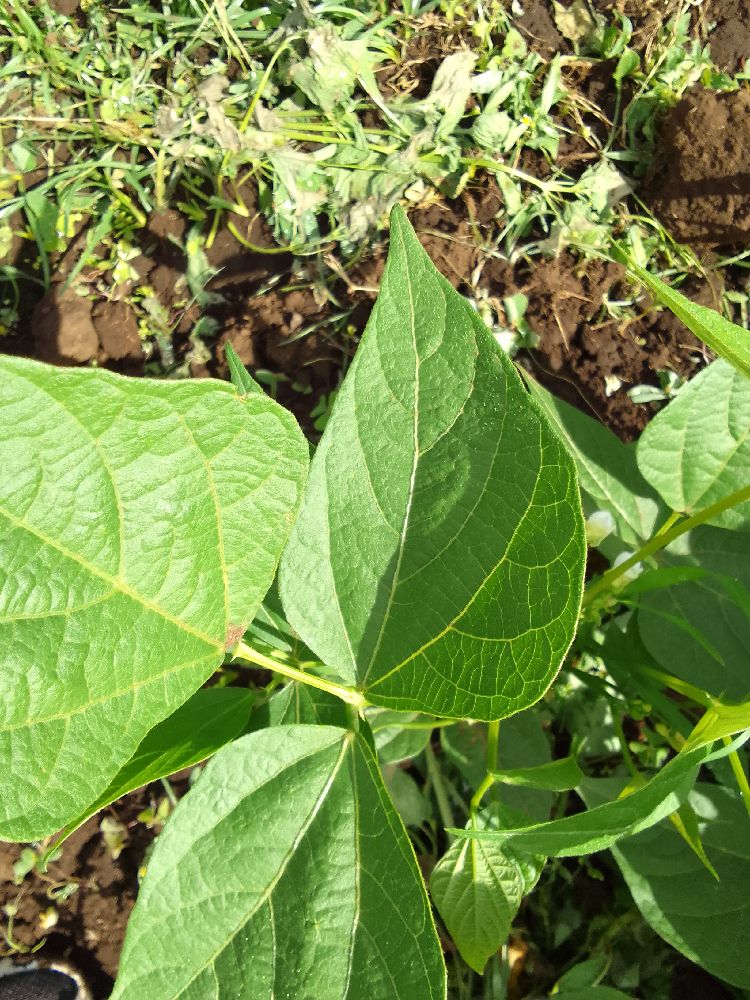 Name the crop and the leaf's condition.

common bean, healthy
